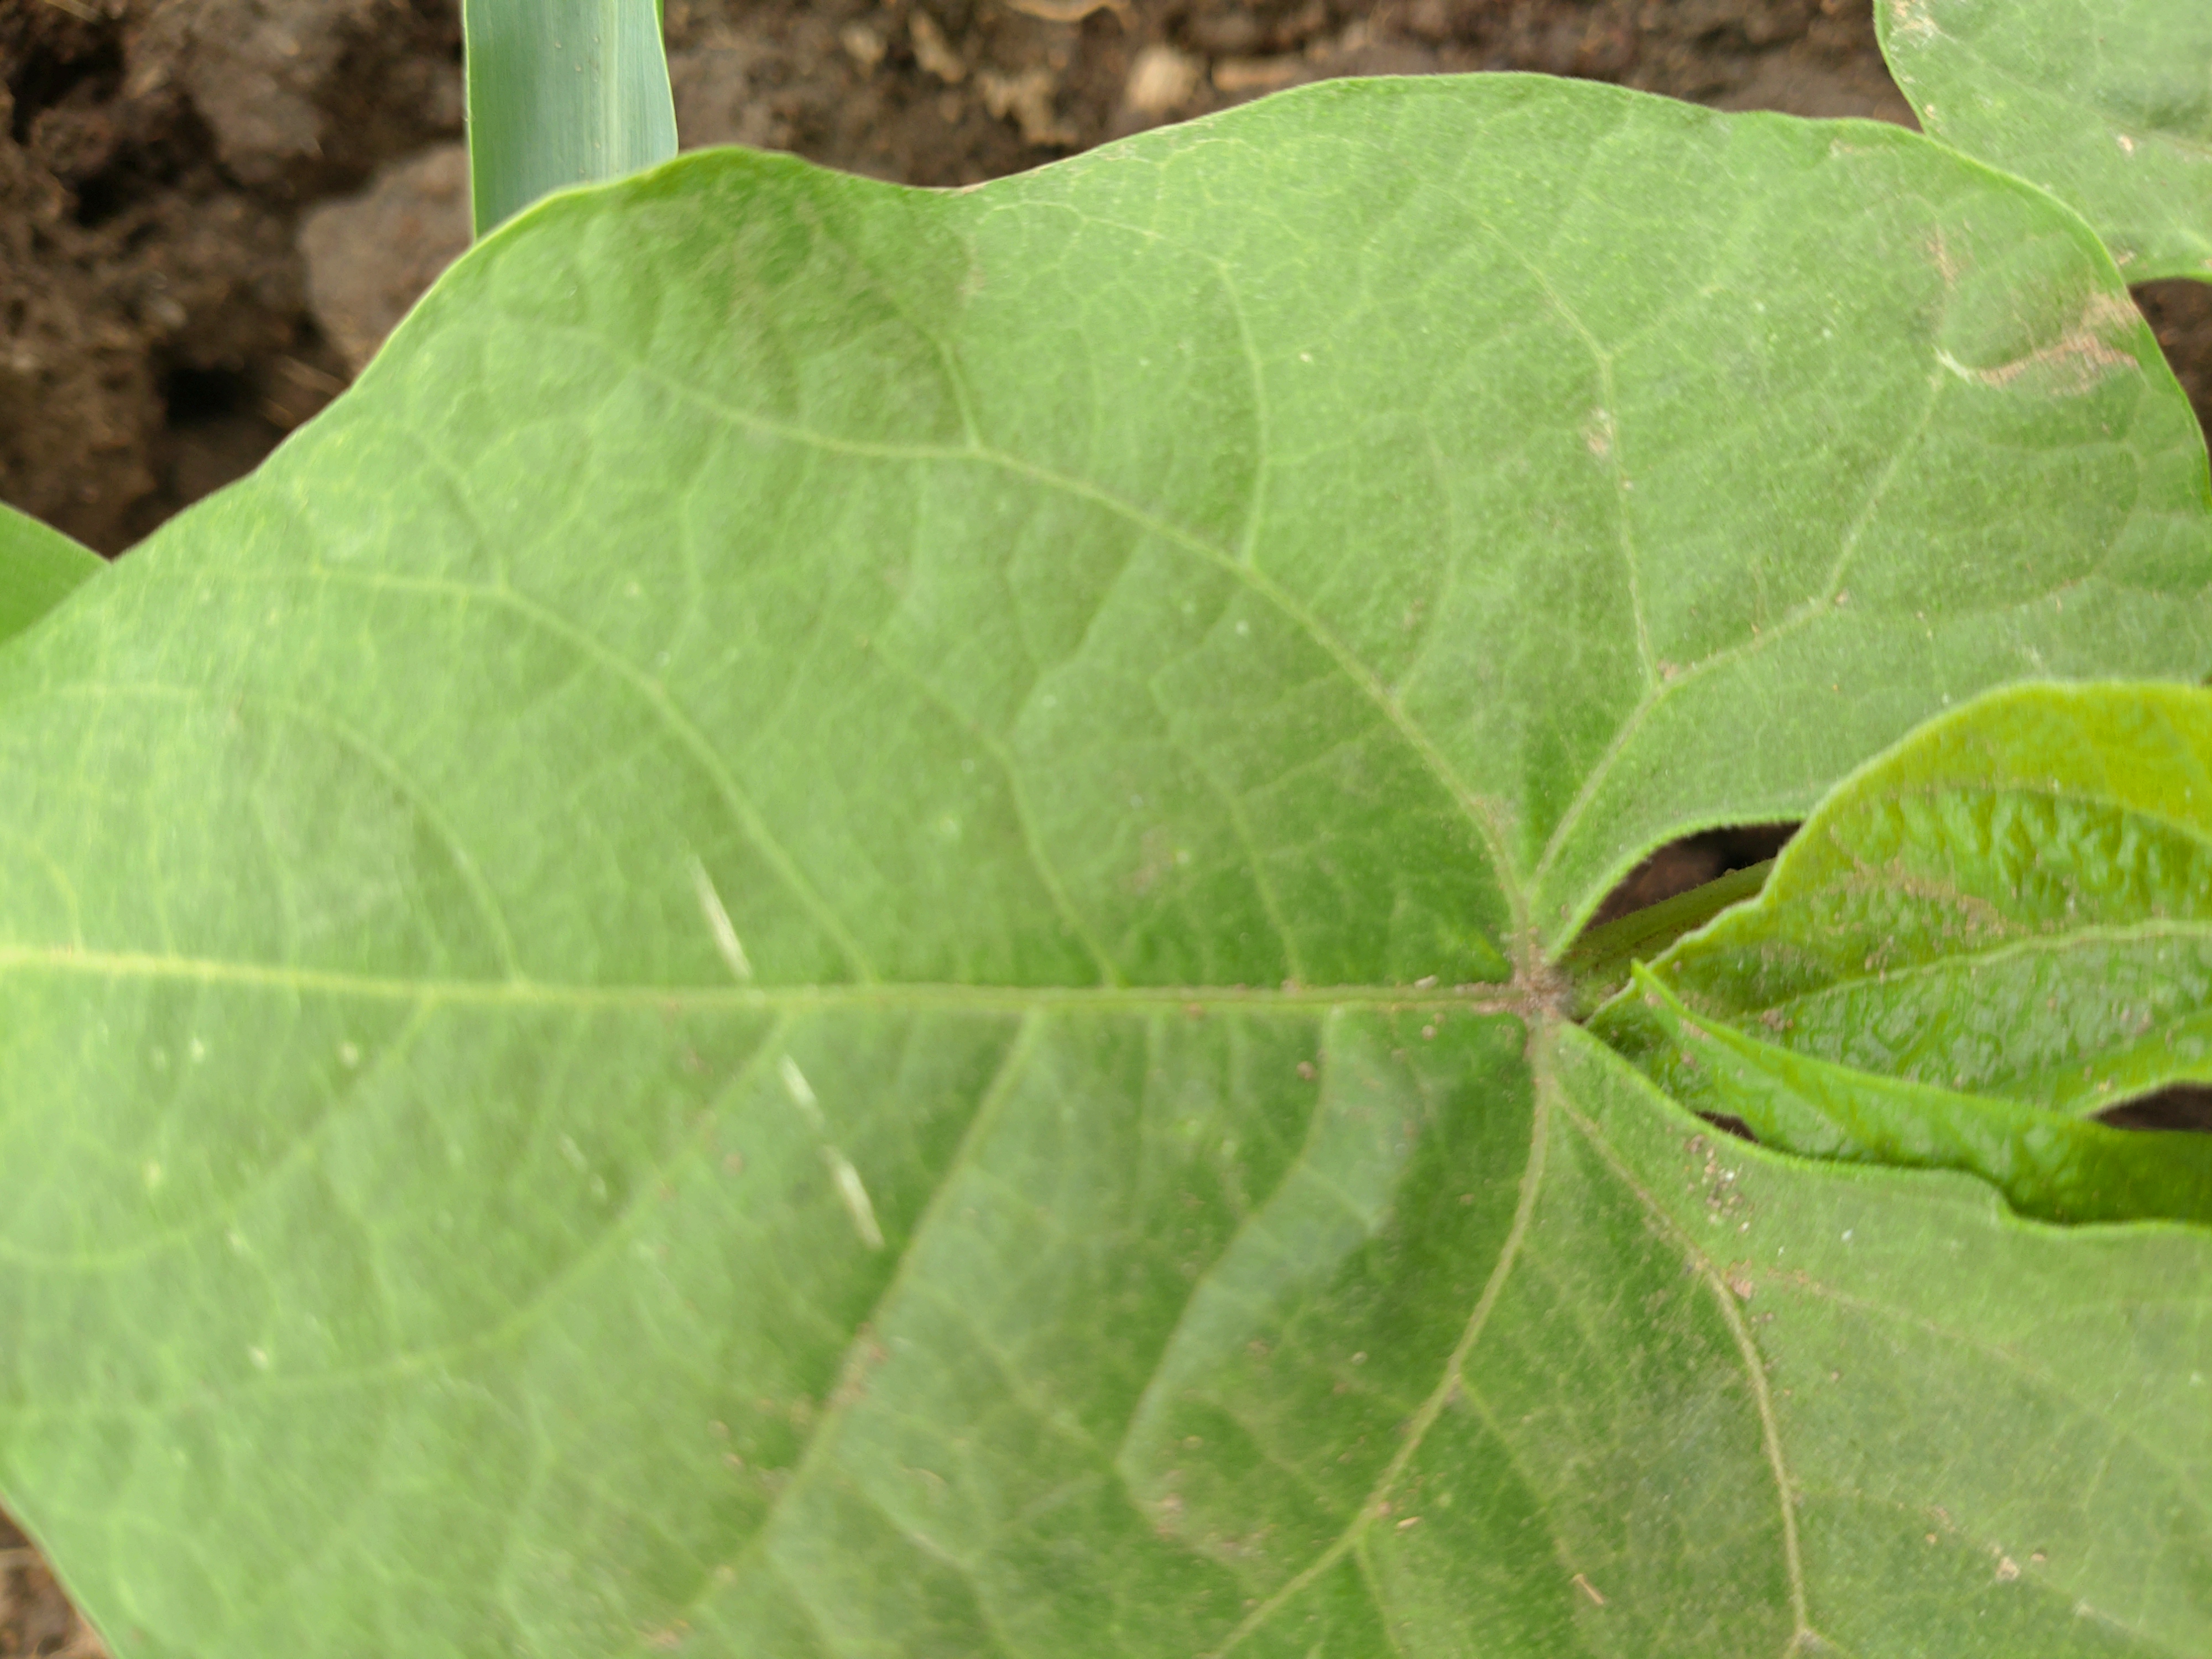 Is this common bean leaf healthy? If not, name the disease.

healthy
